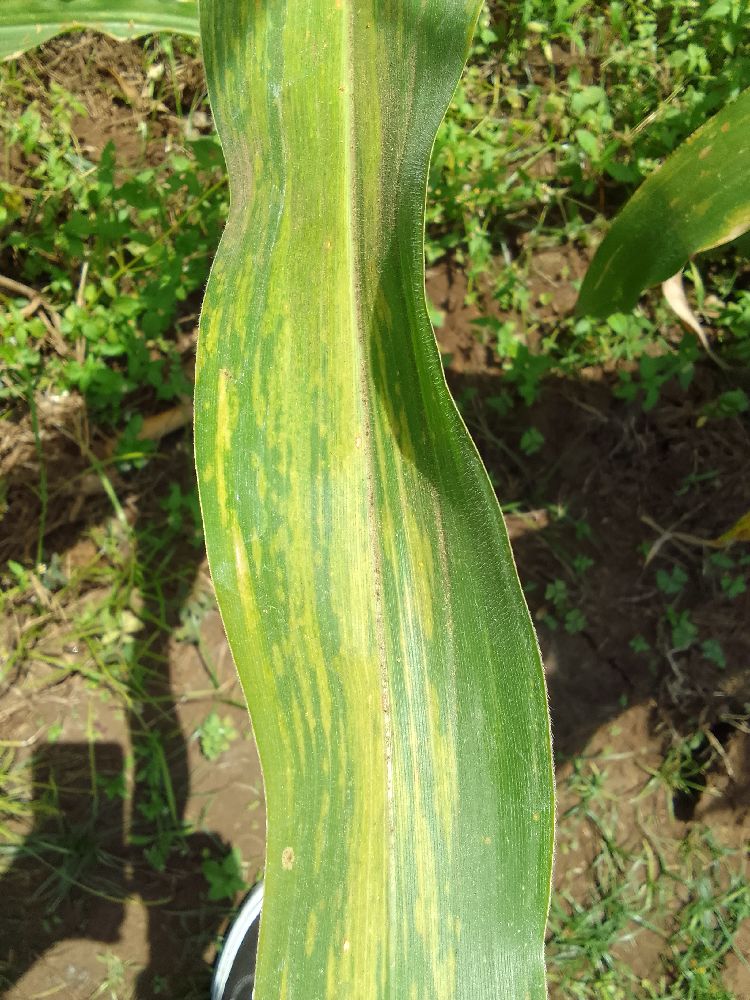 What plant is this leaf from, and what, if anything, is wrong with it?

maize, maize lethal necrosis
